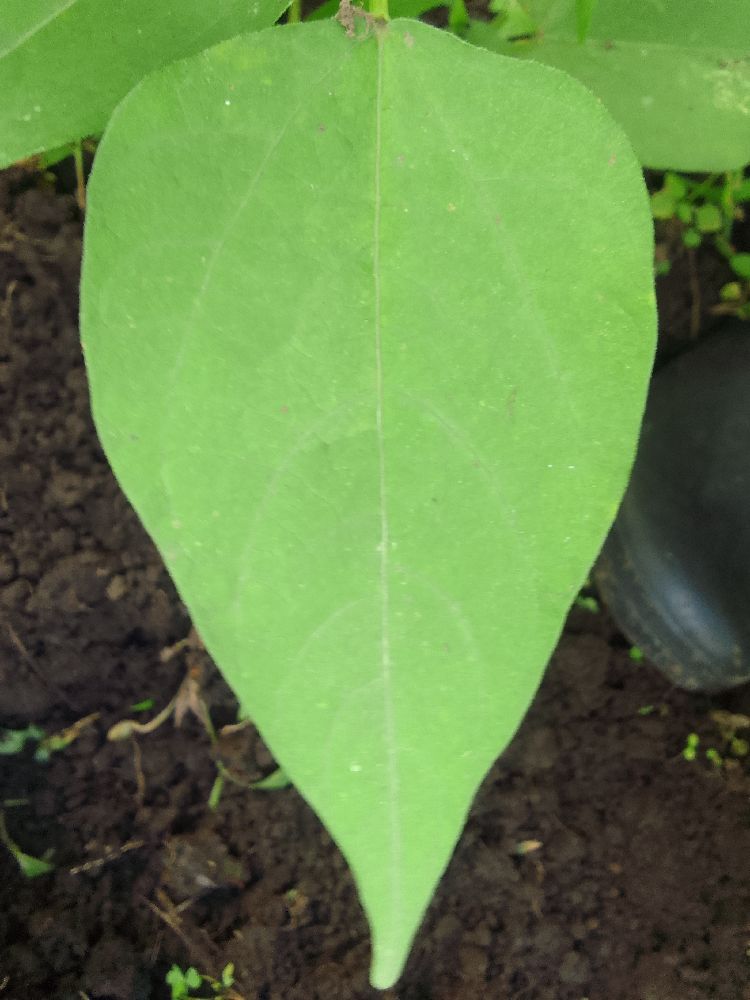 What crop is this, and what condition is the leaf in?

common bean, healthy
